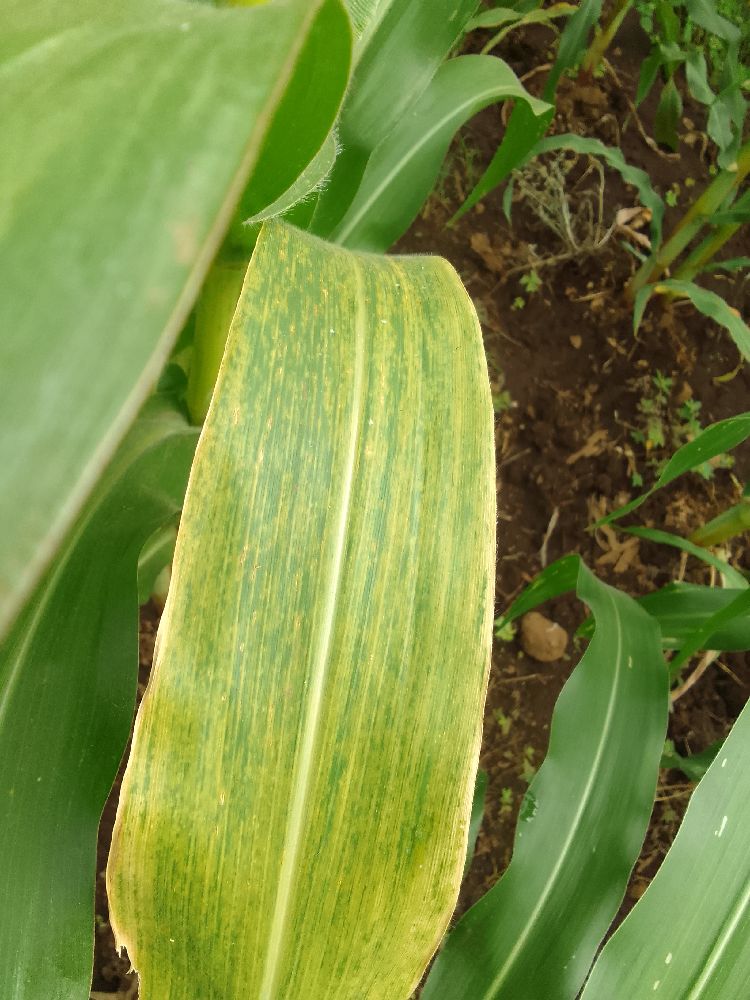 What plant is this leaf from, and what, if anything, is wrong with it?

maize, maize lethal necrosis
